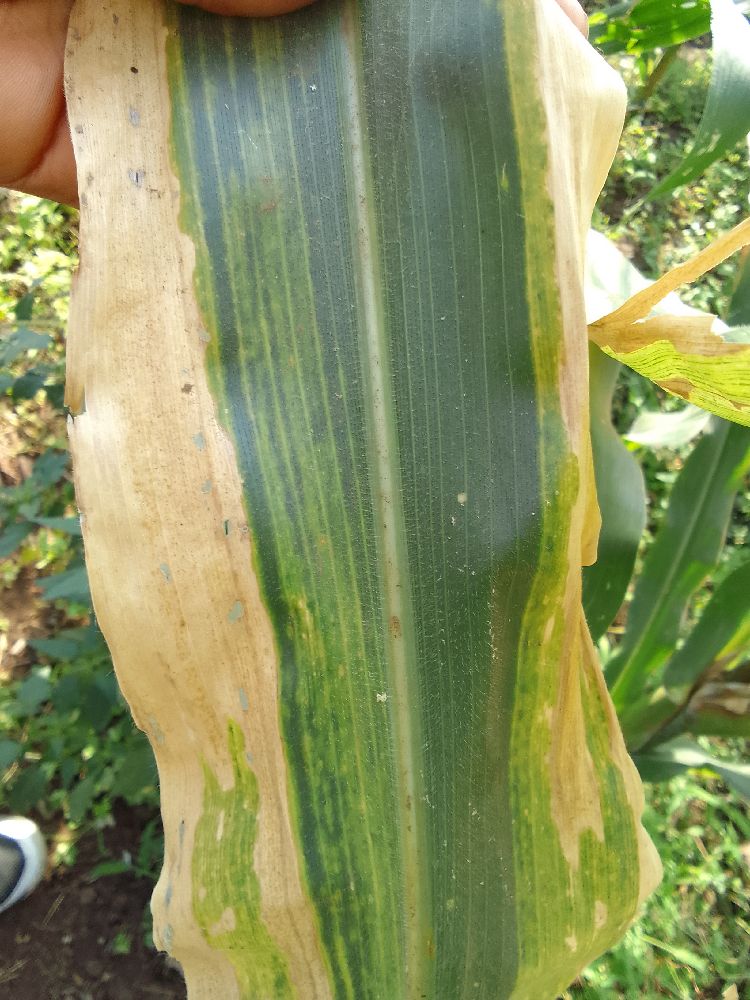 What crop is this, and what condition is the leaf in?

maize, maize lethal necrosis
